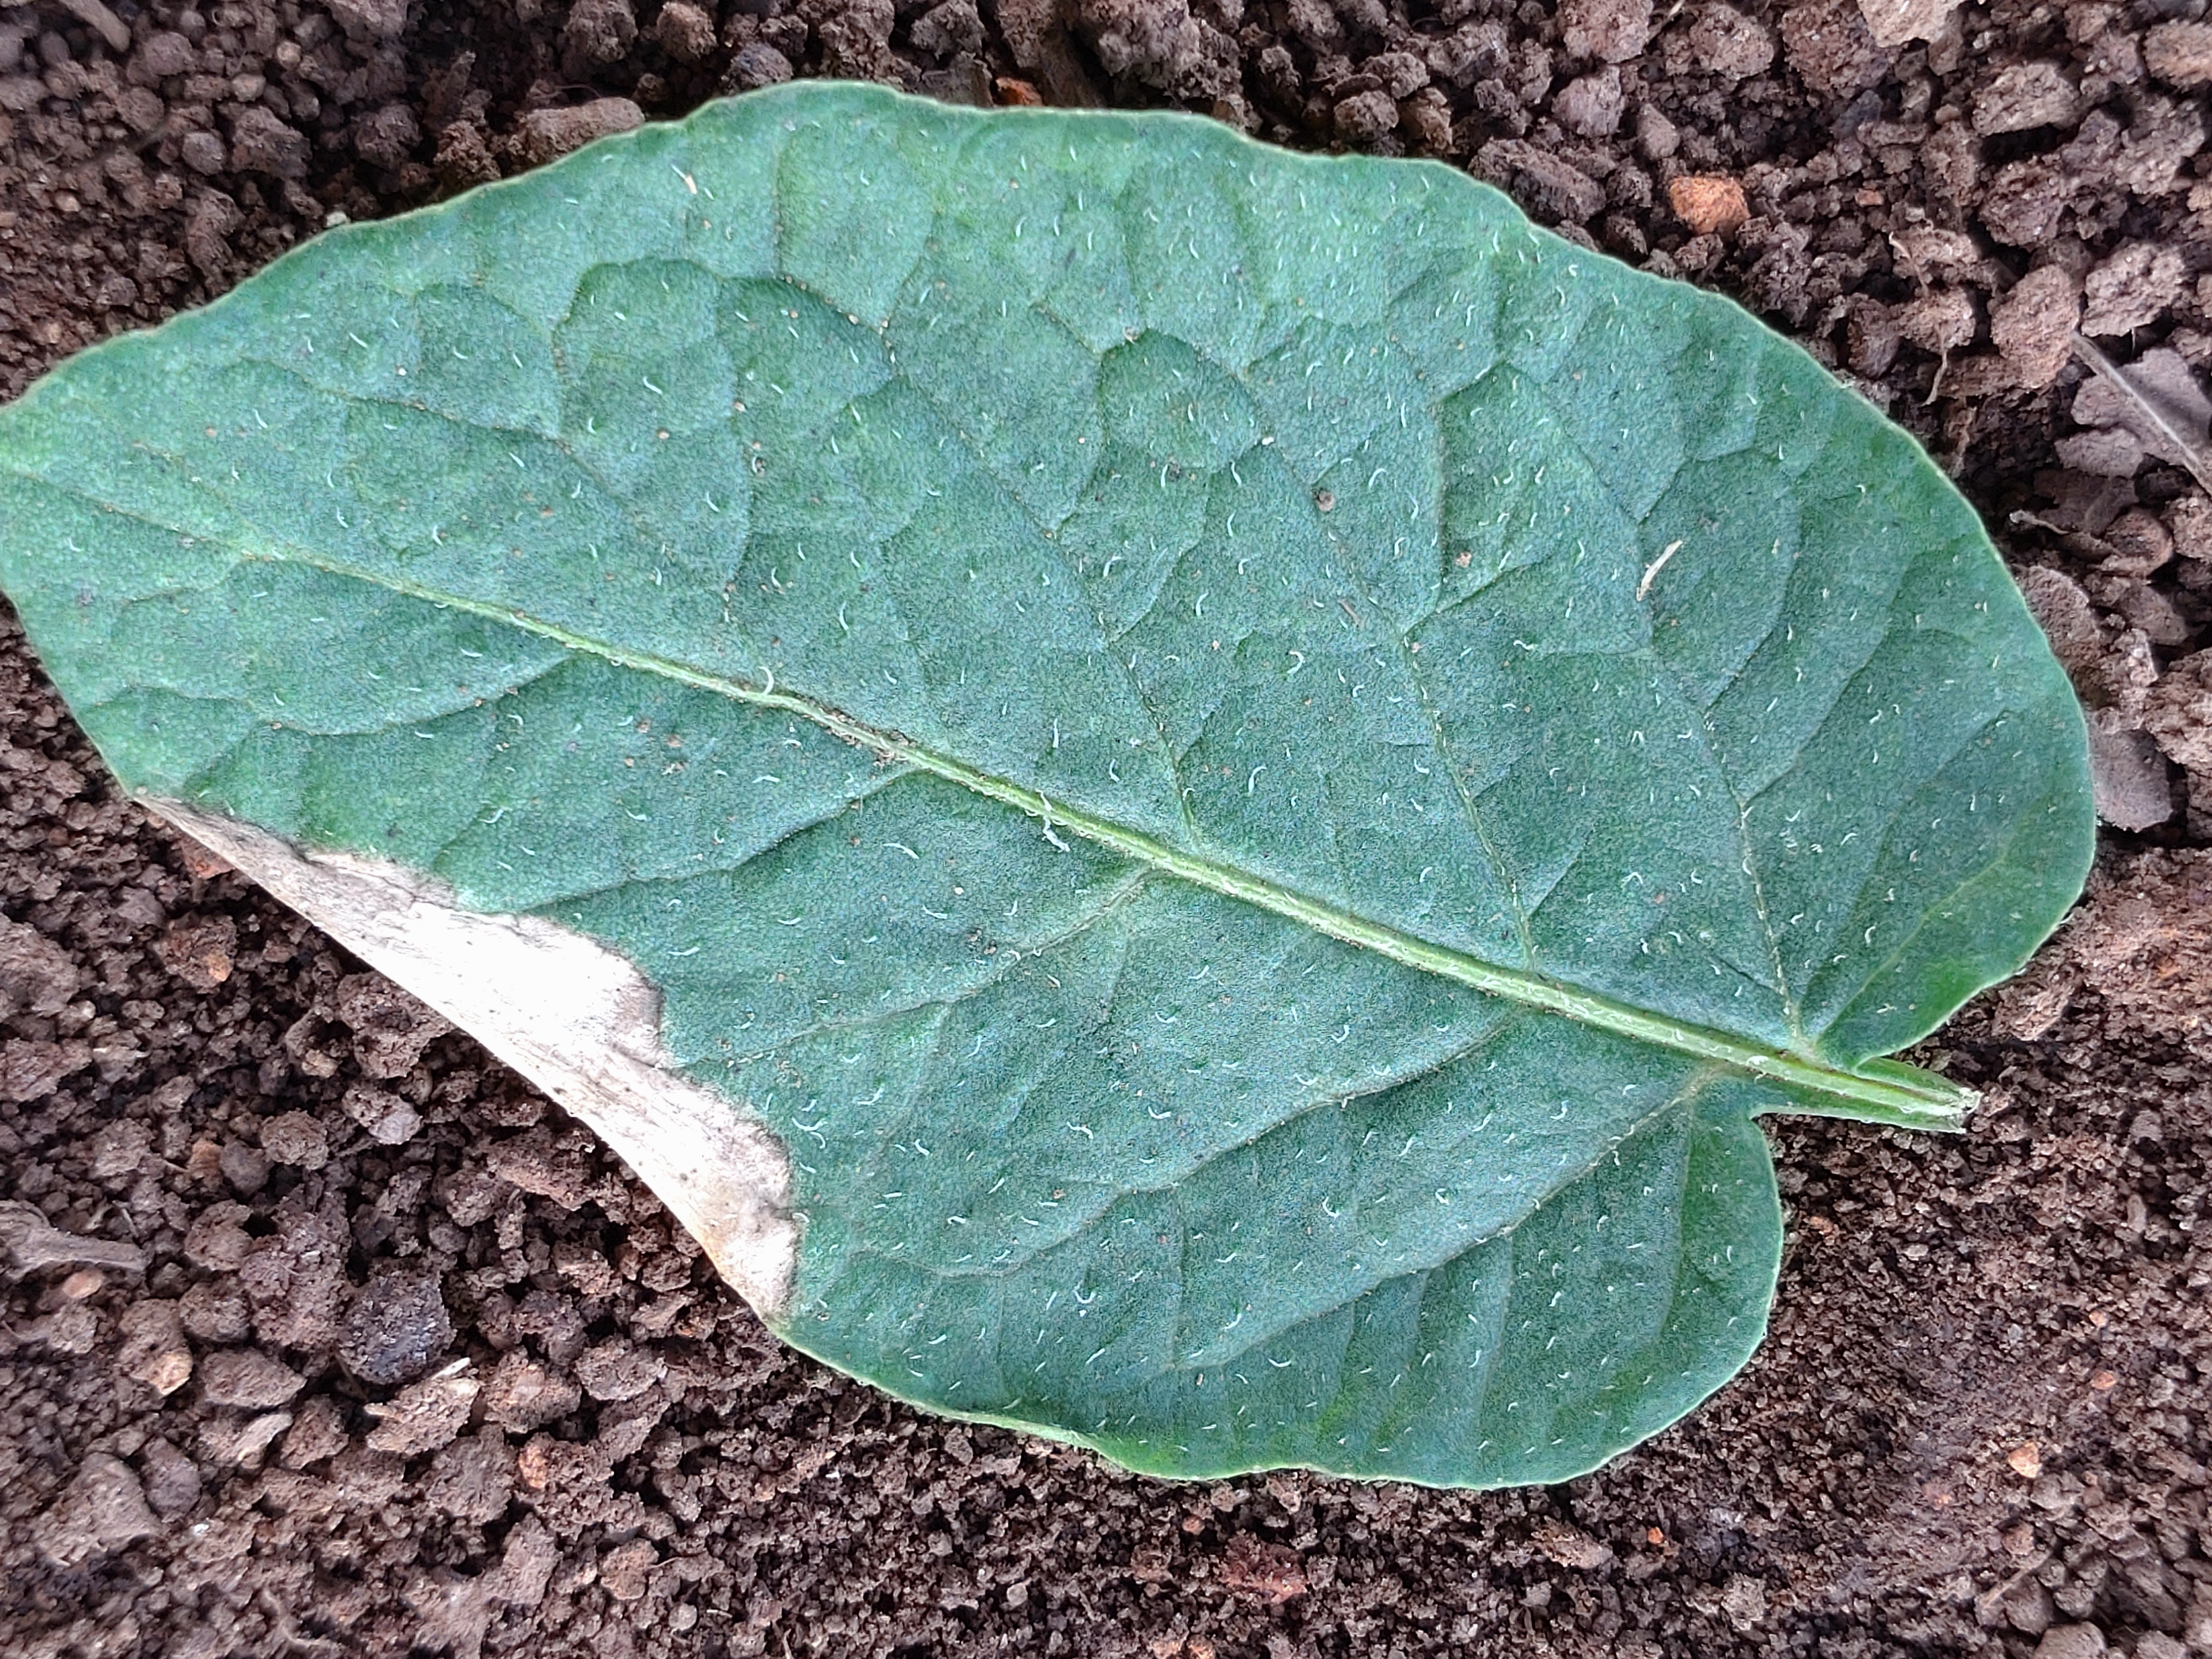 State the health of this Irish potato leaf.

early blight
